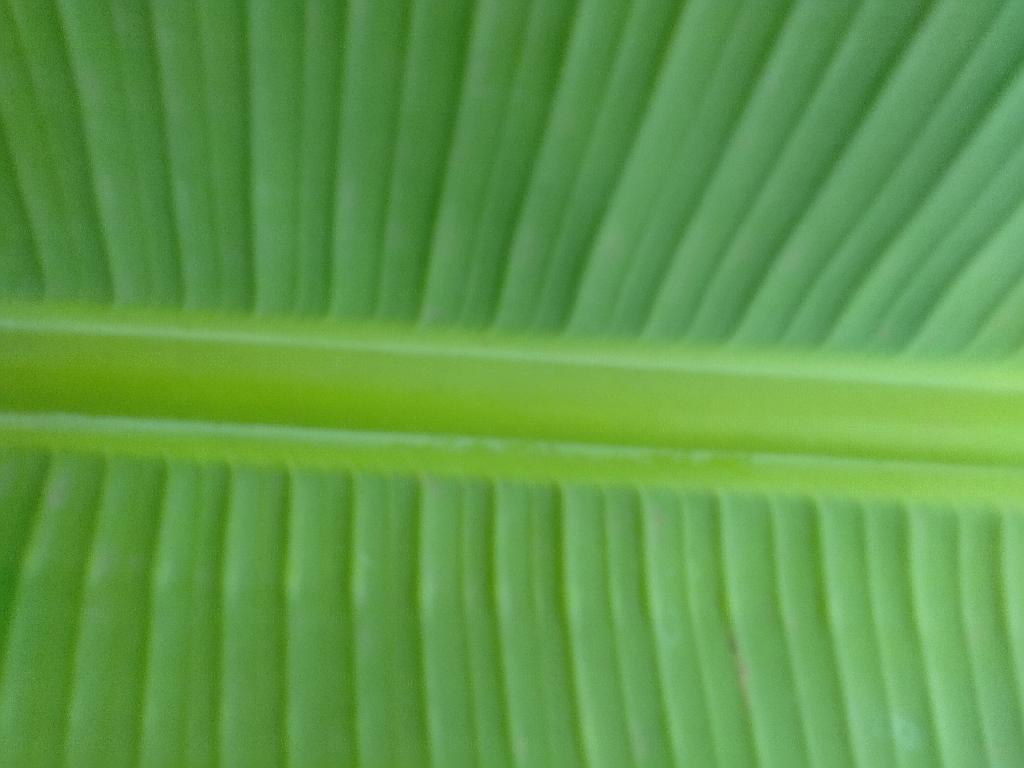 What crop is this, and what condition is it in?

banana, healthy
